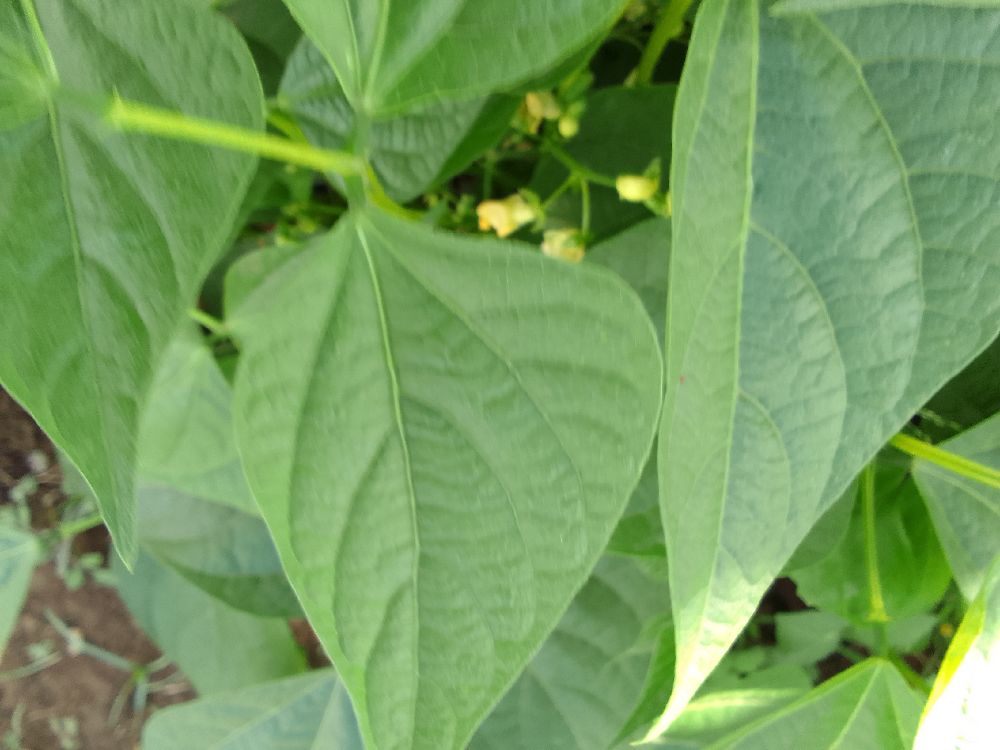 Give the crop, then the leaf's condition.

common bean, healthy
